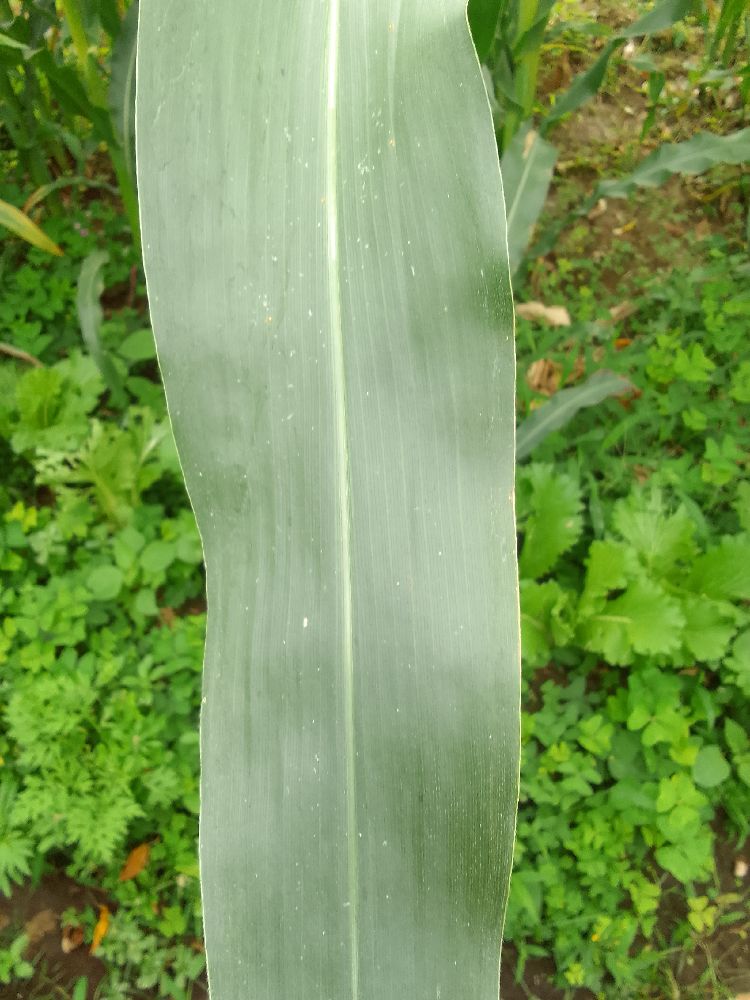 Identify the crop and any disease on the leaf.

maize, healthy
